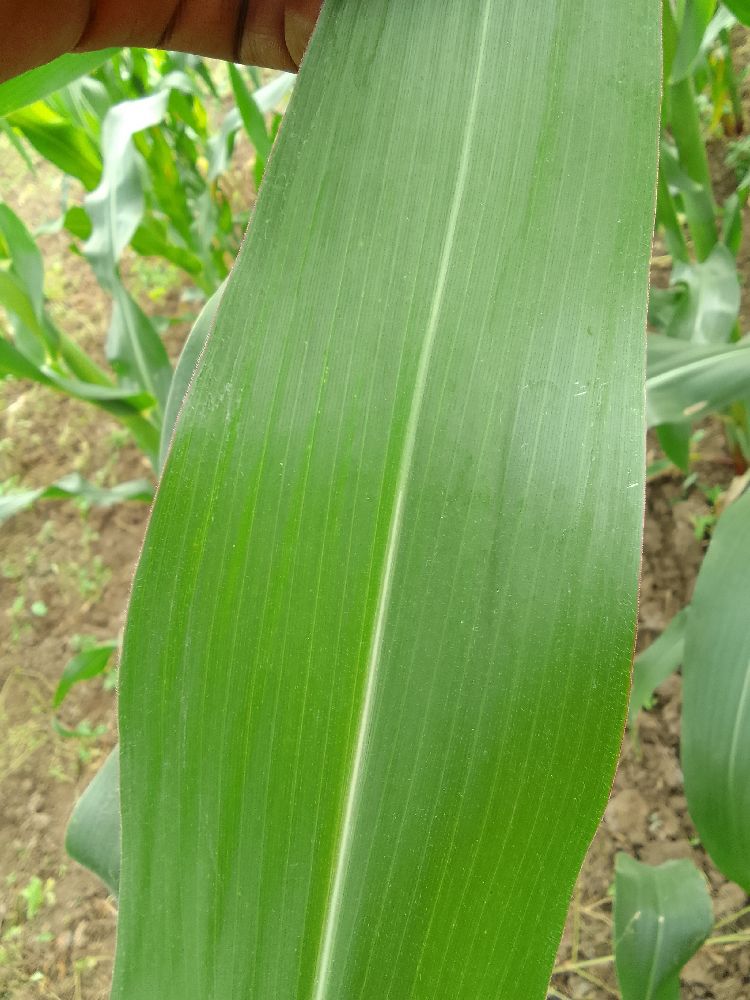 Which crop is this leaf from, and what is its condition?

maize, healthy
